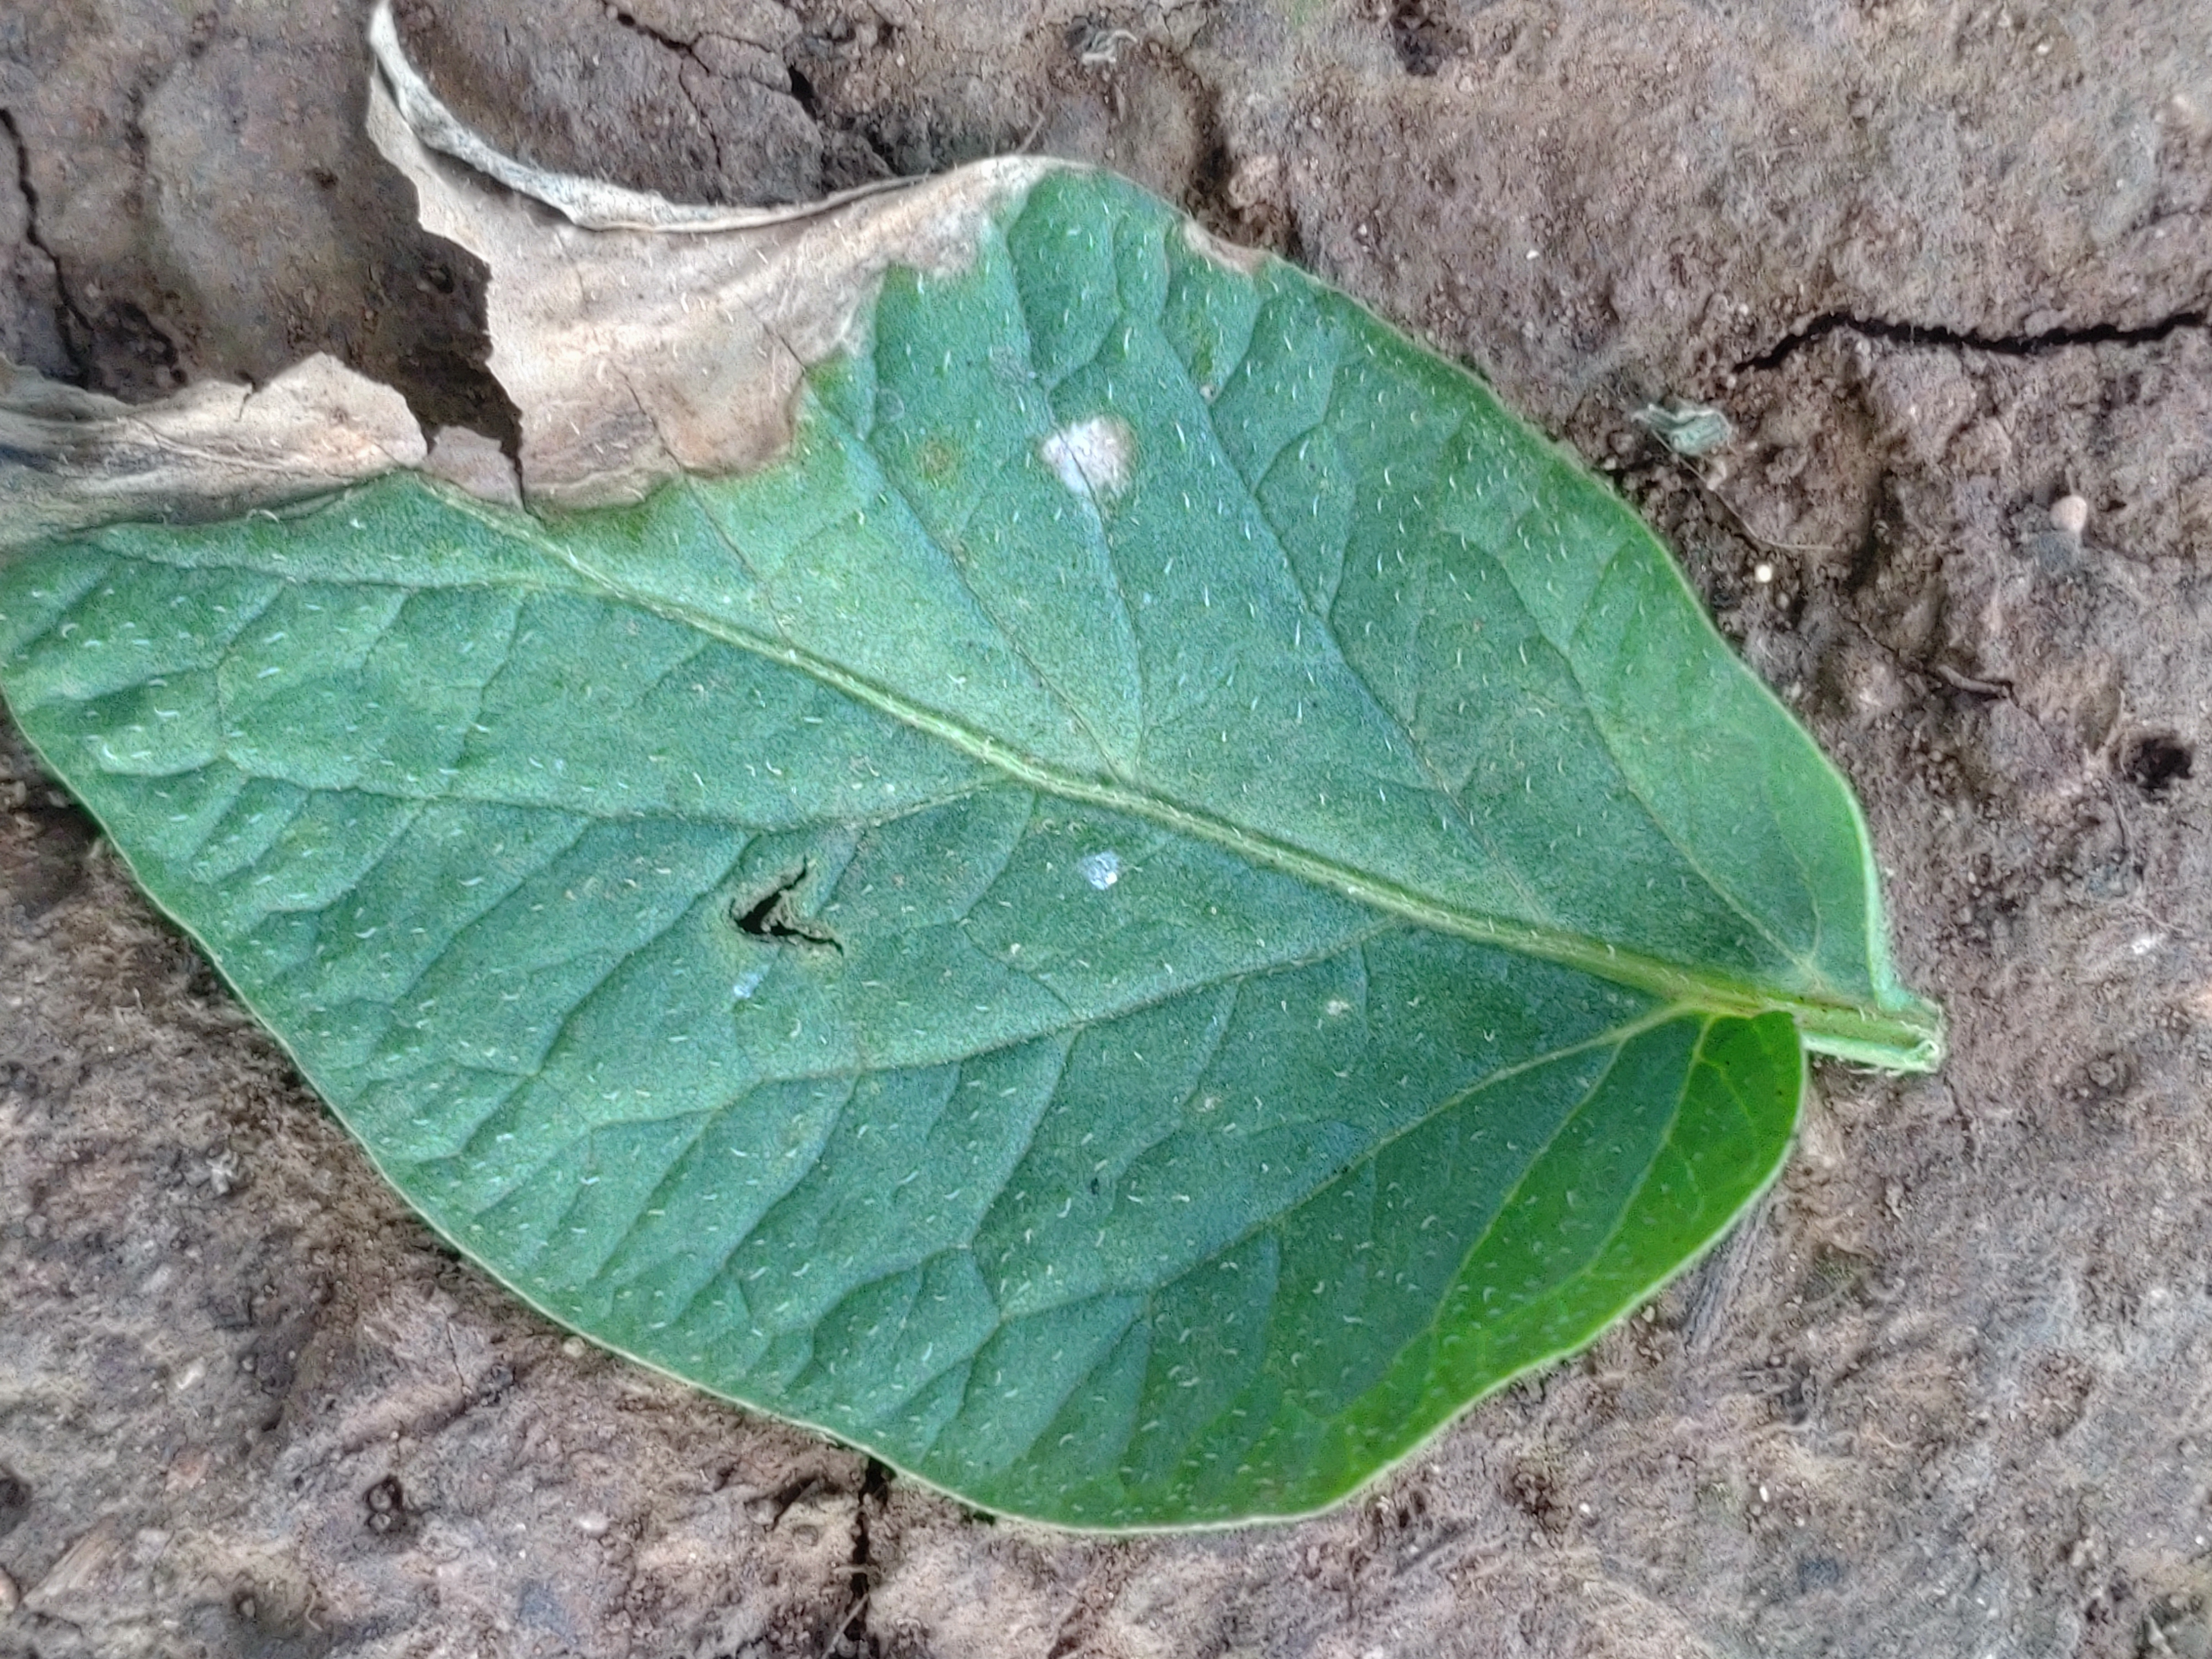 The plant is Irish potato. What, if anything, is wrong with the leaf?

early blight
